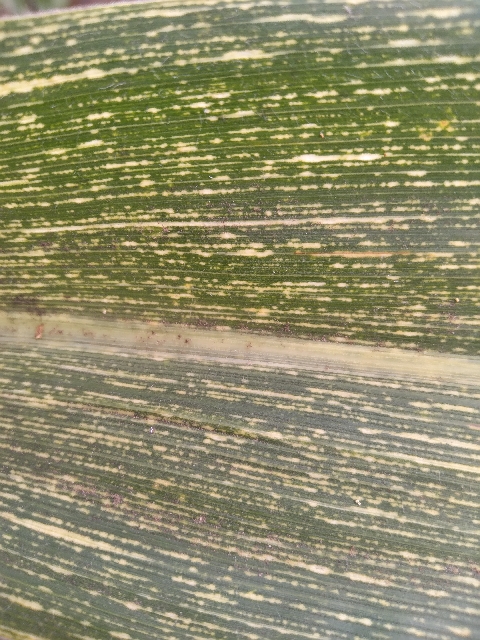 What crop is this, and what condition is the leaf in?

maize, maize streak virus
